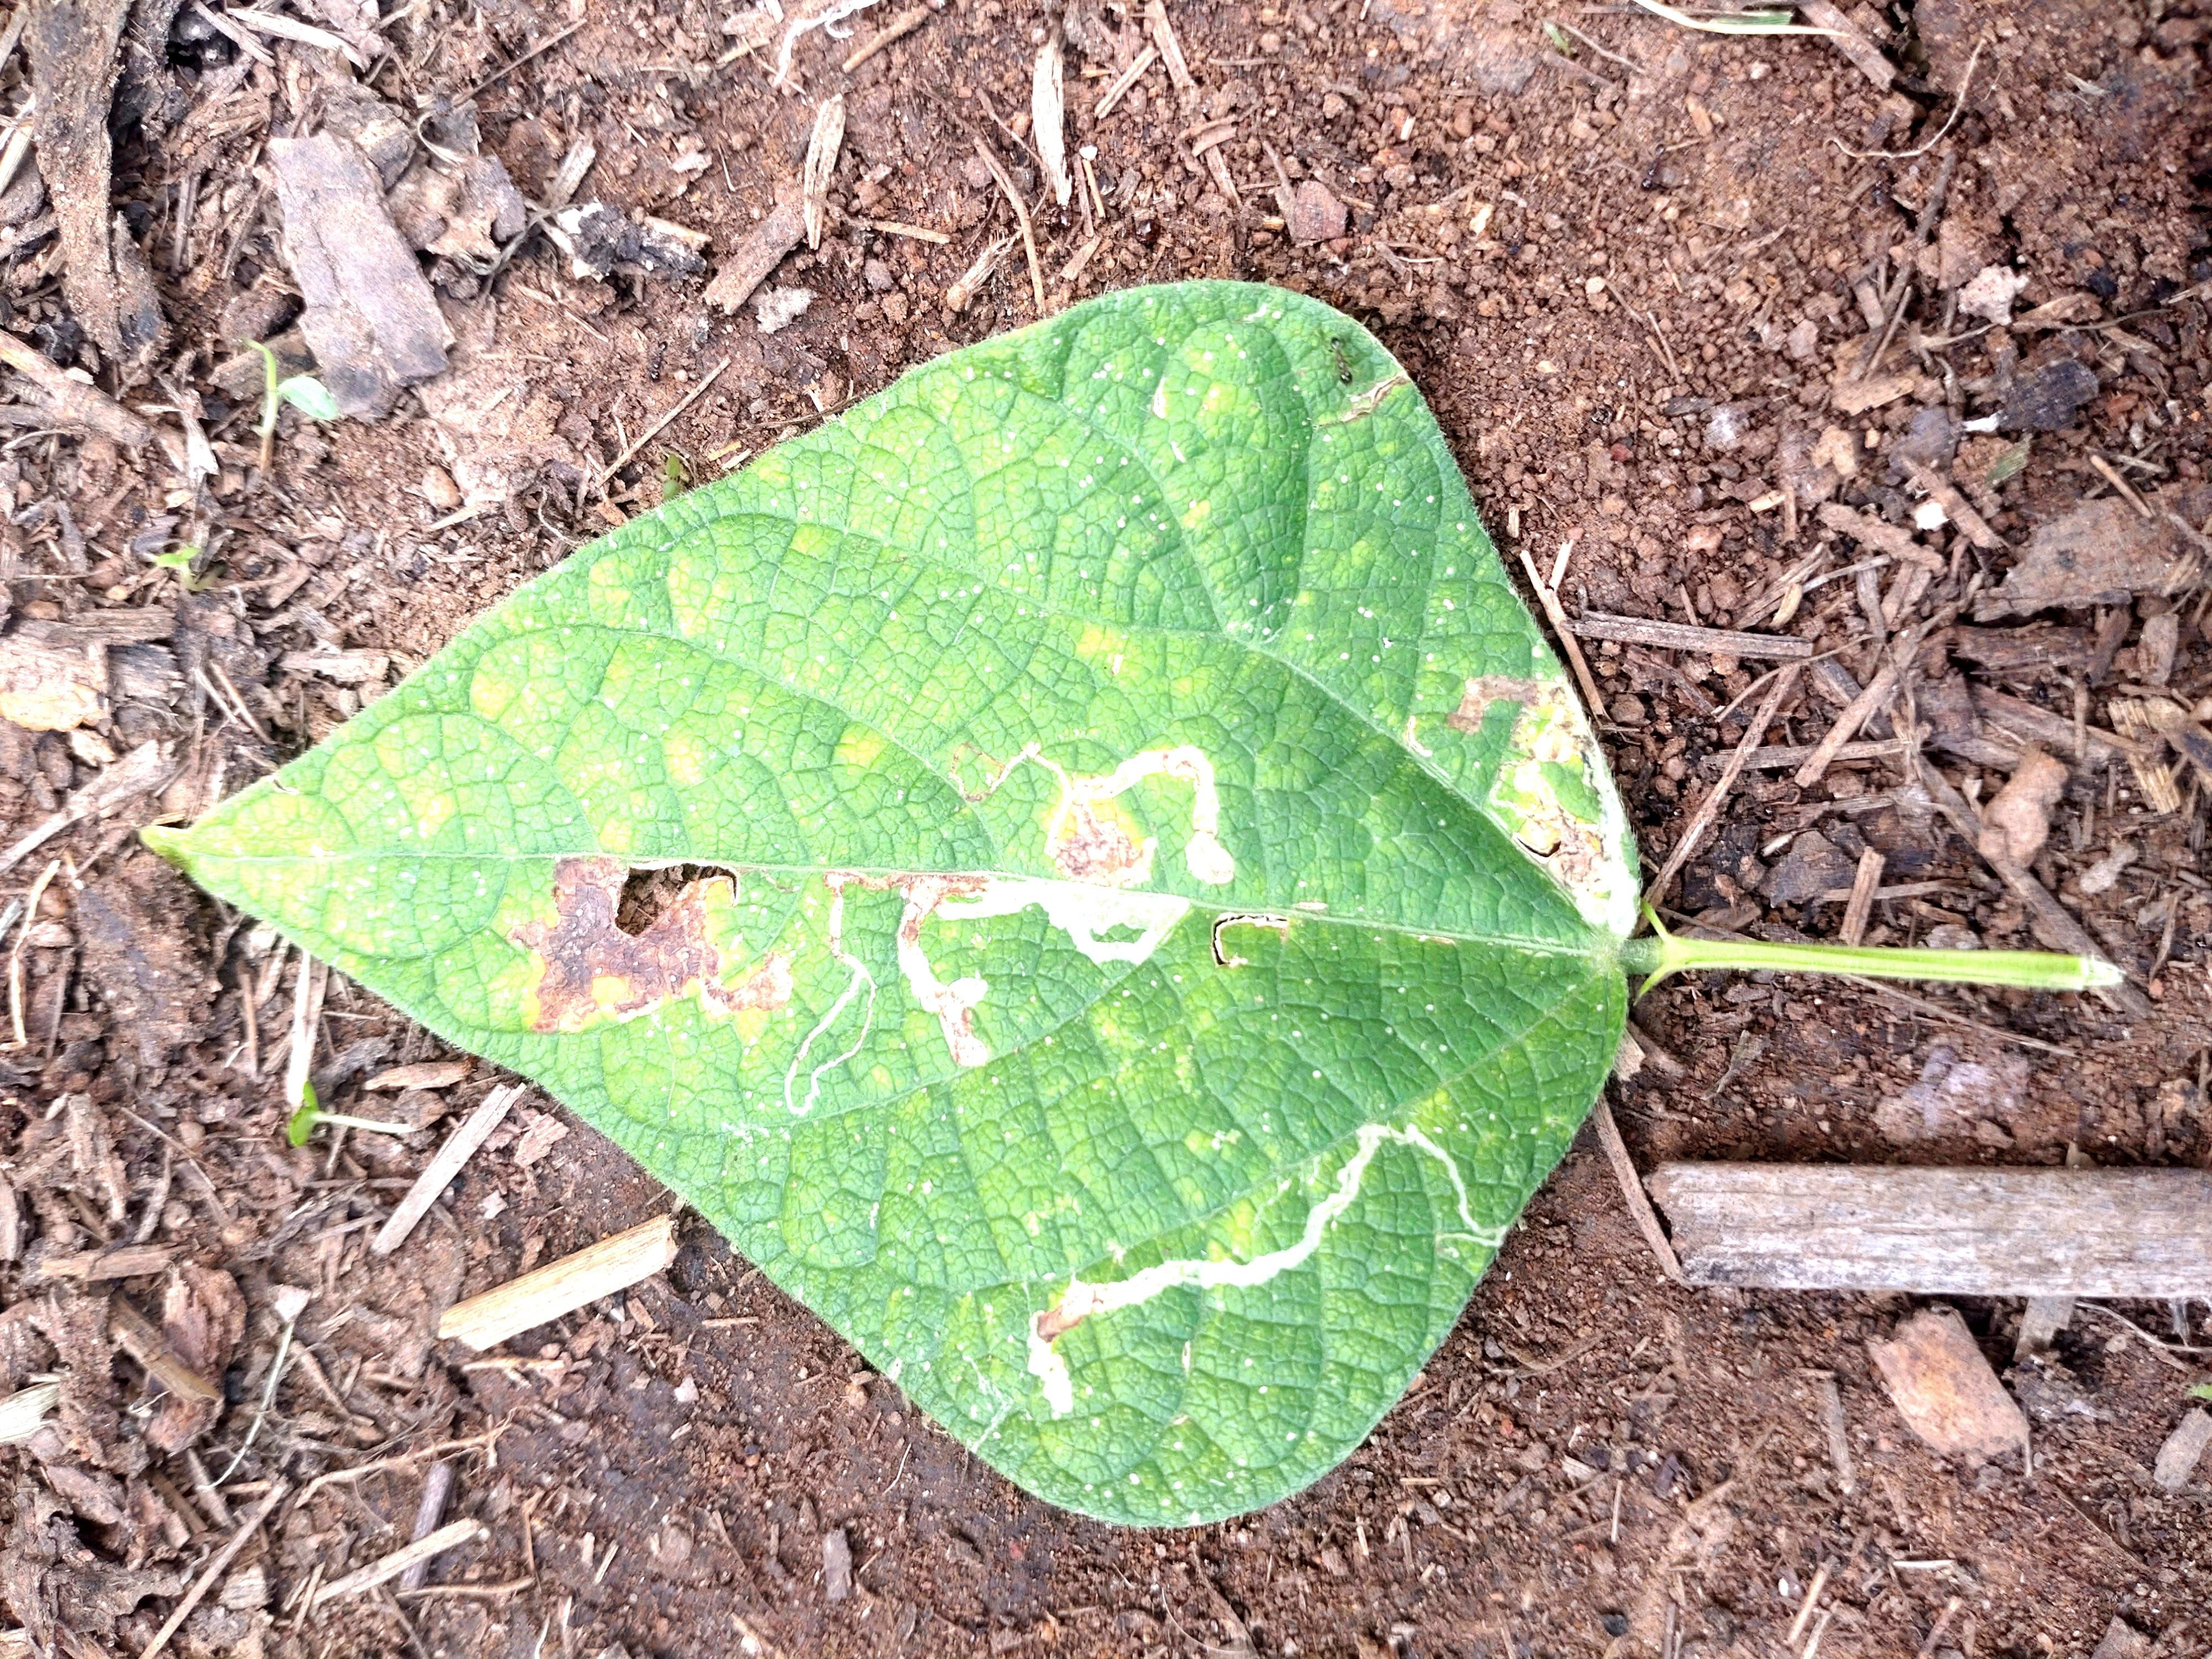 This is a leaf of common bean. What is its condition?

anthracnose
